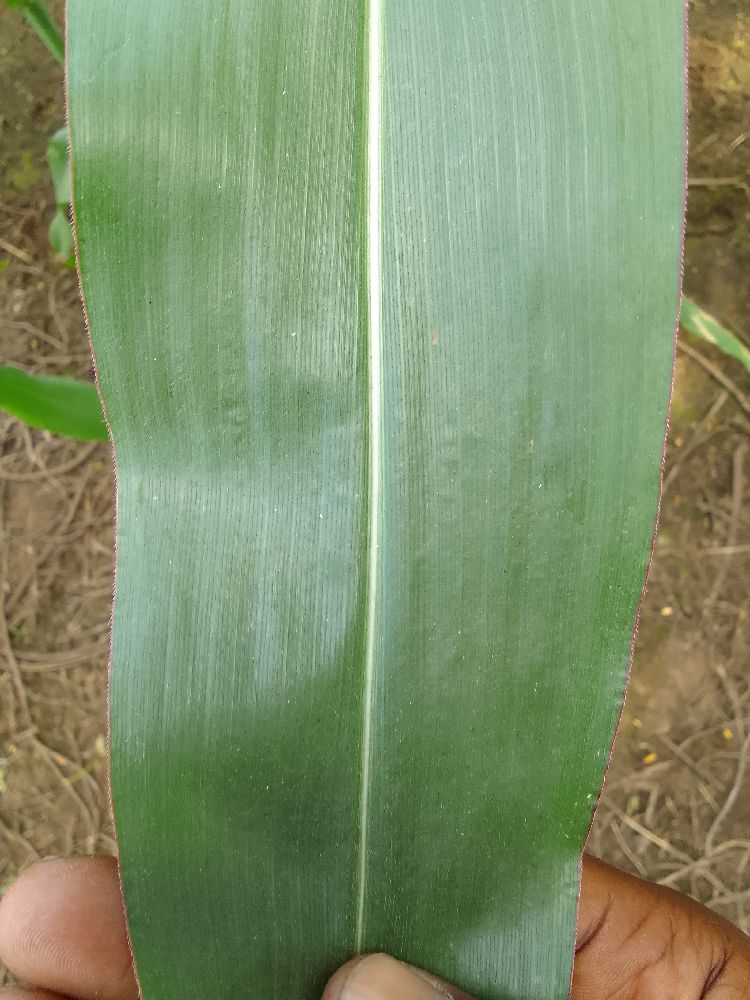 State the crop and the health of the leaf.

maize, healthy
